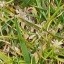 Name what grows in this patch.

grass
